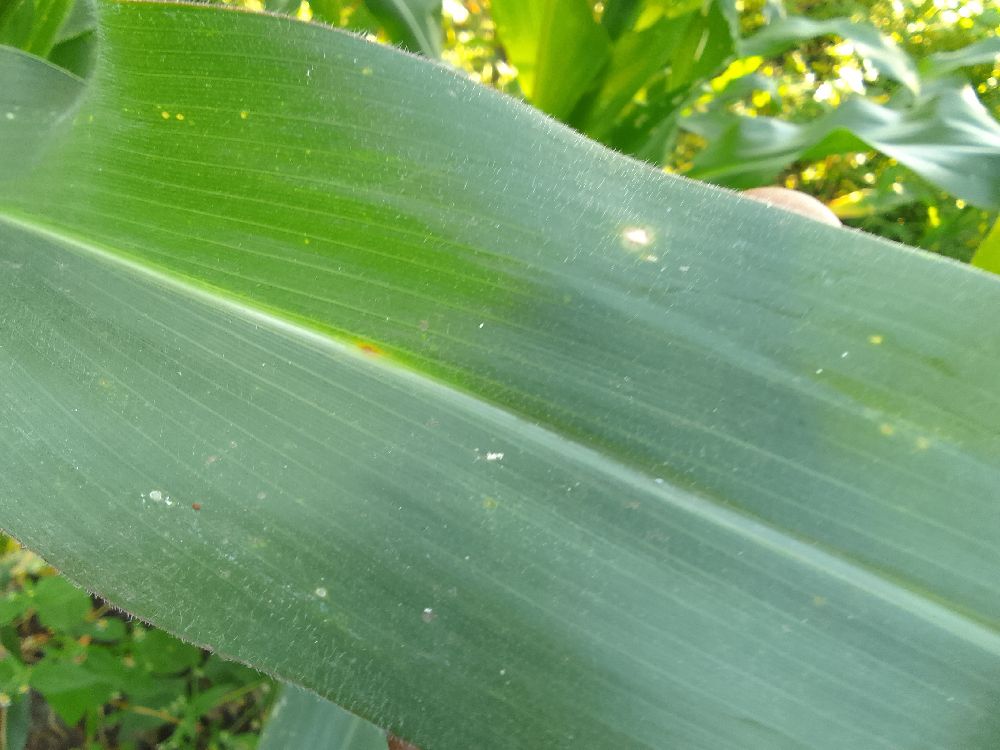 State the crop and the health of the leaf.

maize, healthy
